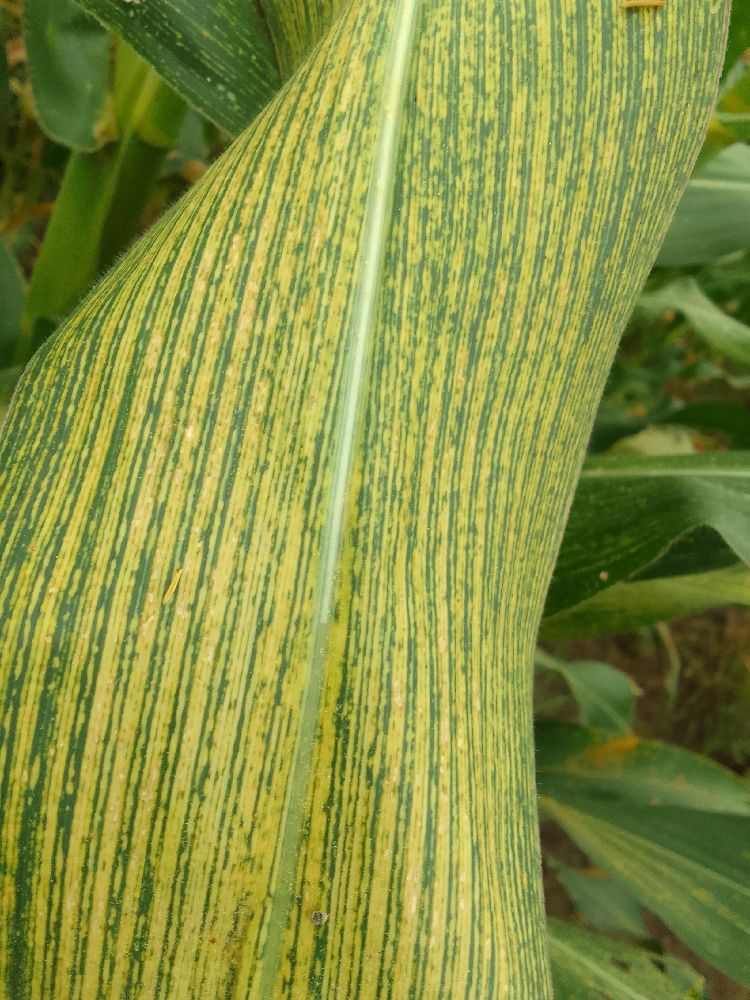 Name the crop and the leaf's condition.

maize, maize streak virus
